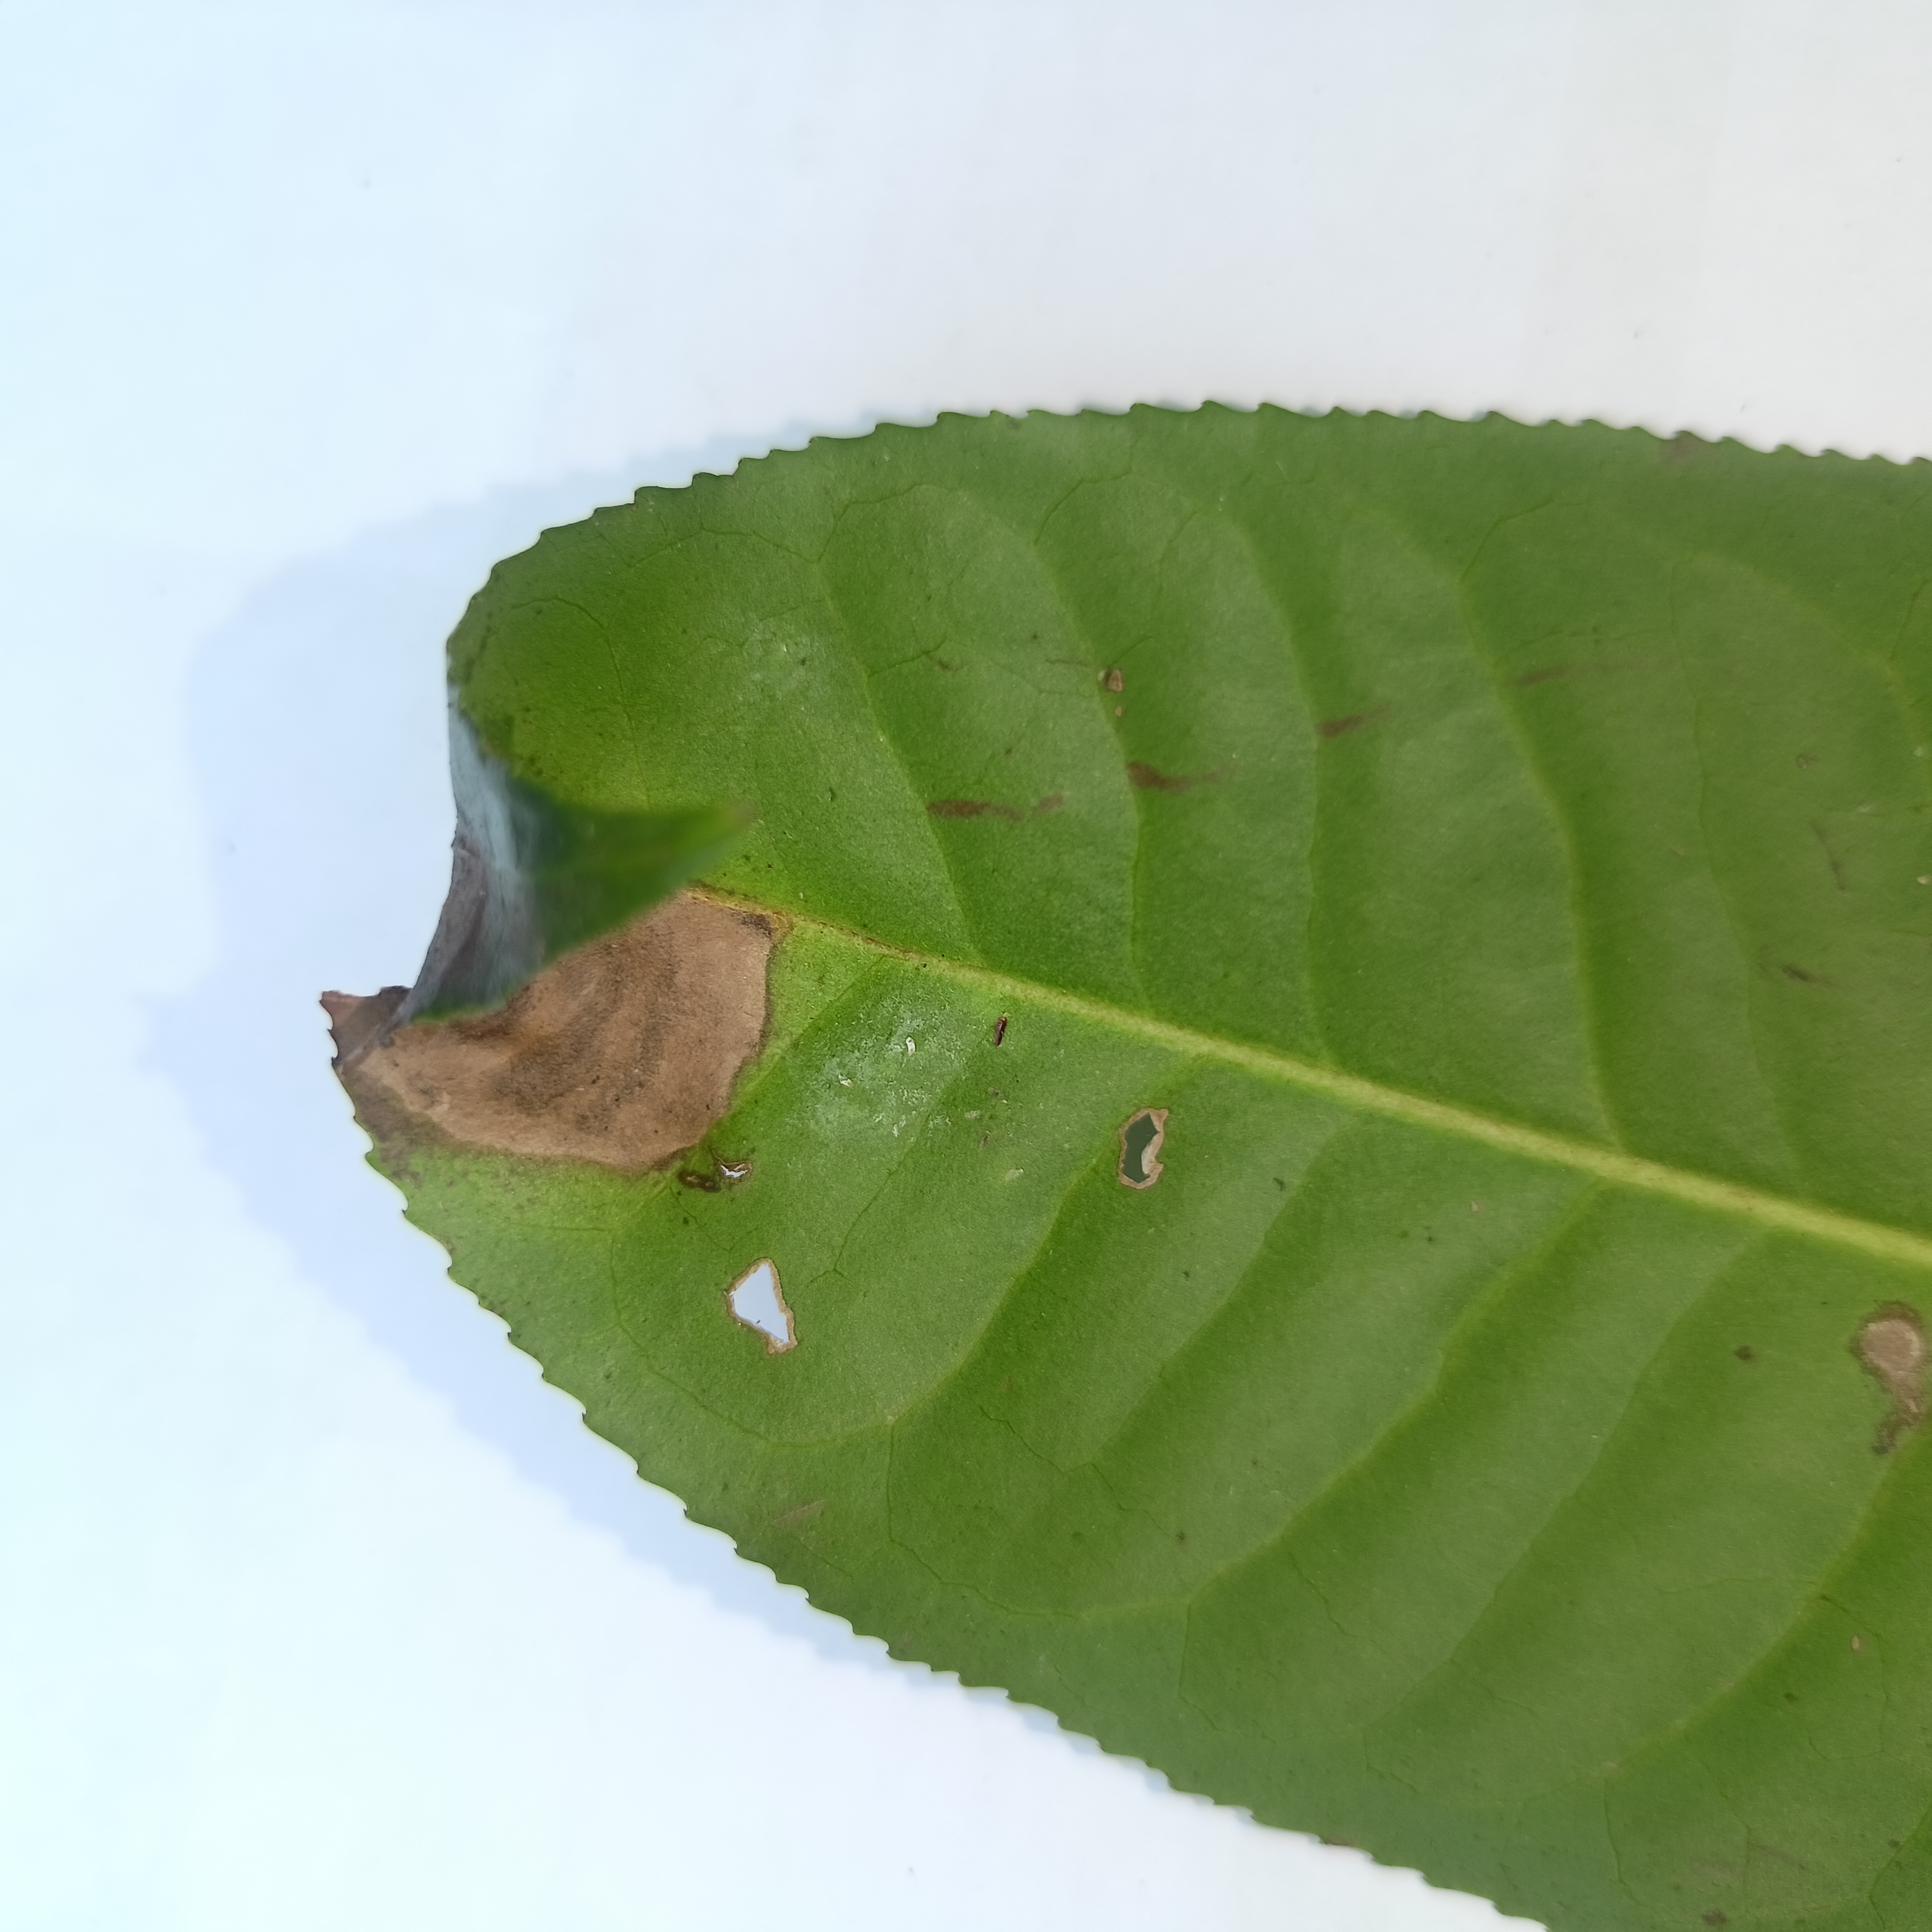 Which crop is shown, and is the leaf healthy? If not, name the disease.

tea, brown blight
